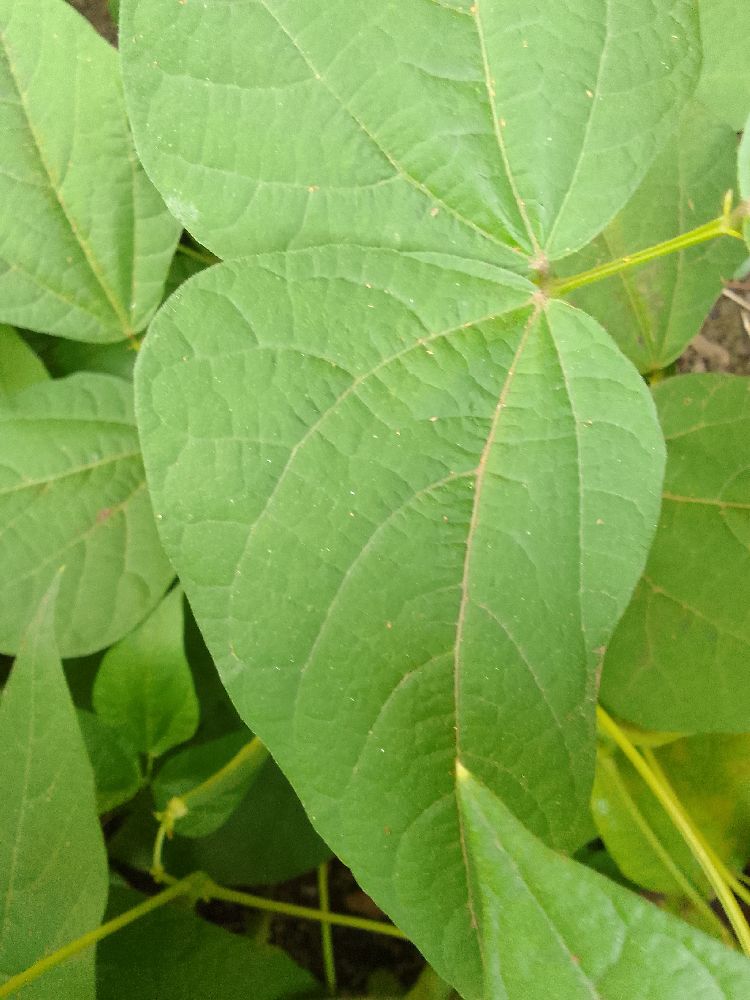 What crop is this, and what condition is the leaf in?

common bean, healthy
